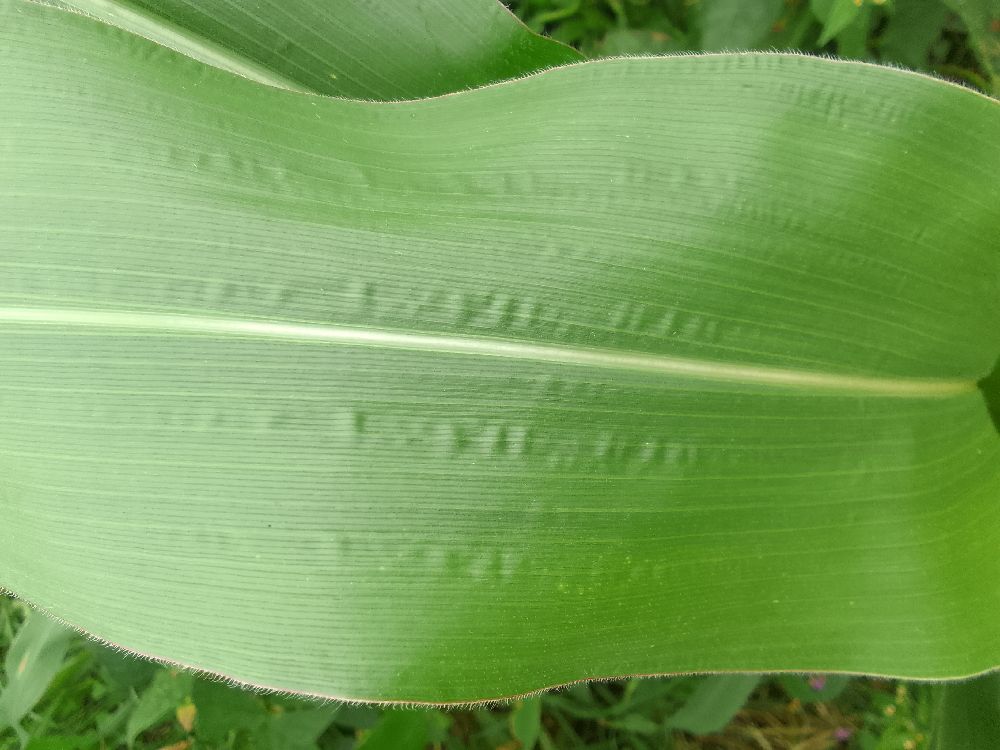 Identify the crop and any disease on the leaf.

maize, healthy
